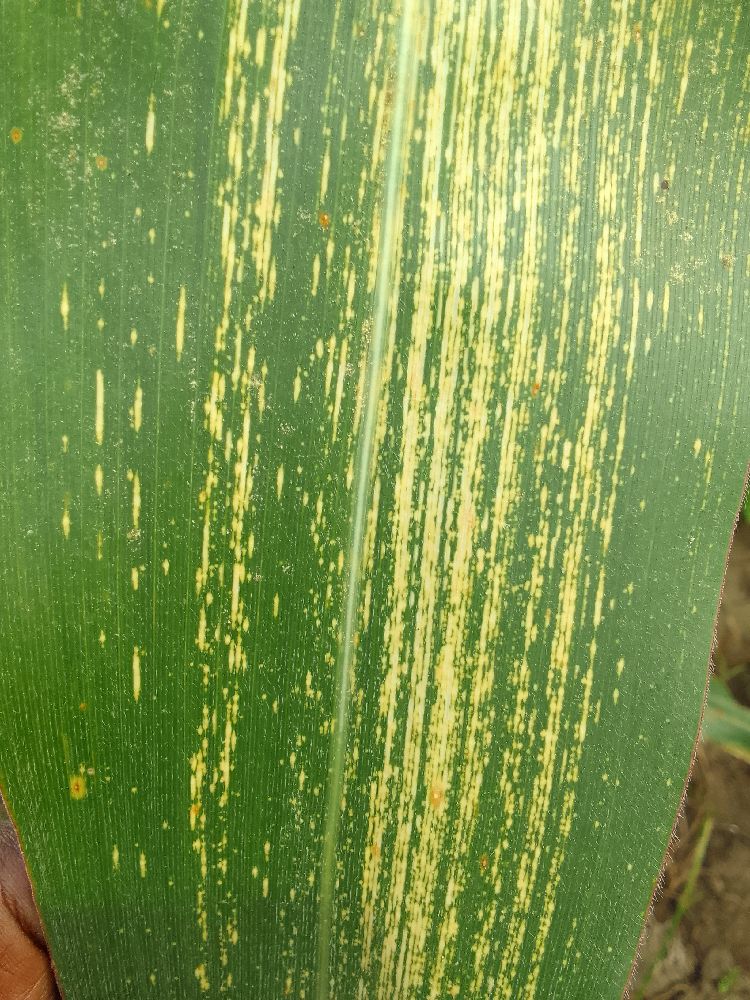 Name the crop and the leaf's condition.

maize, maize streak virus
